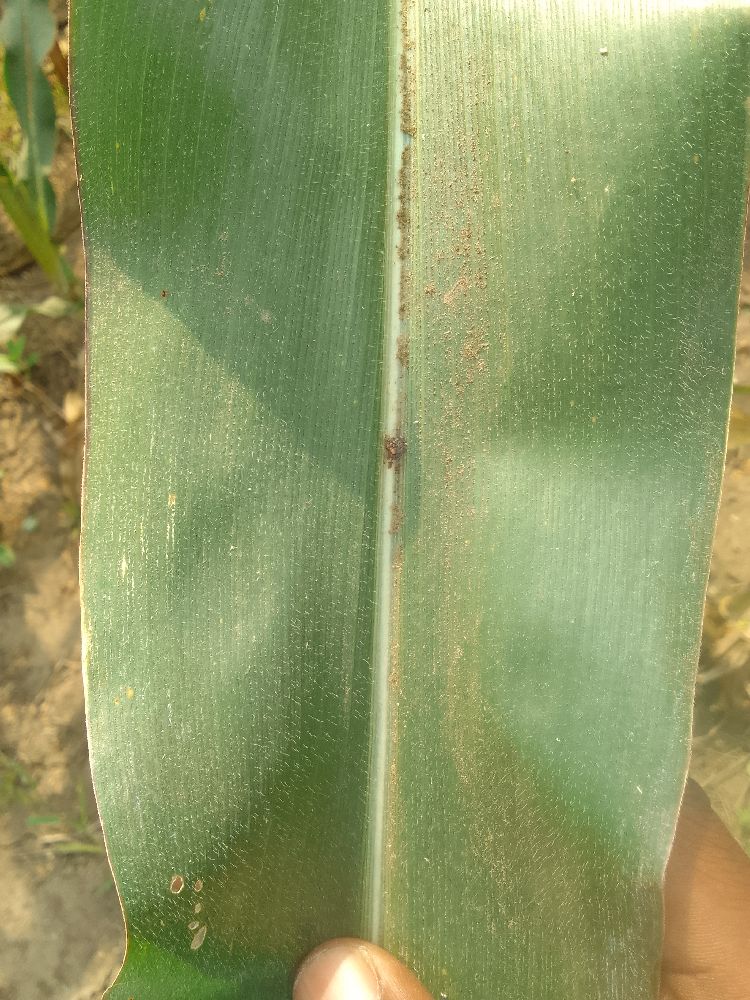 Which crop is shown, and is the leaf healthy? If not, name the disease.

maize, healthy
